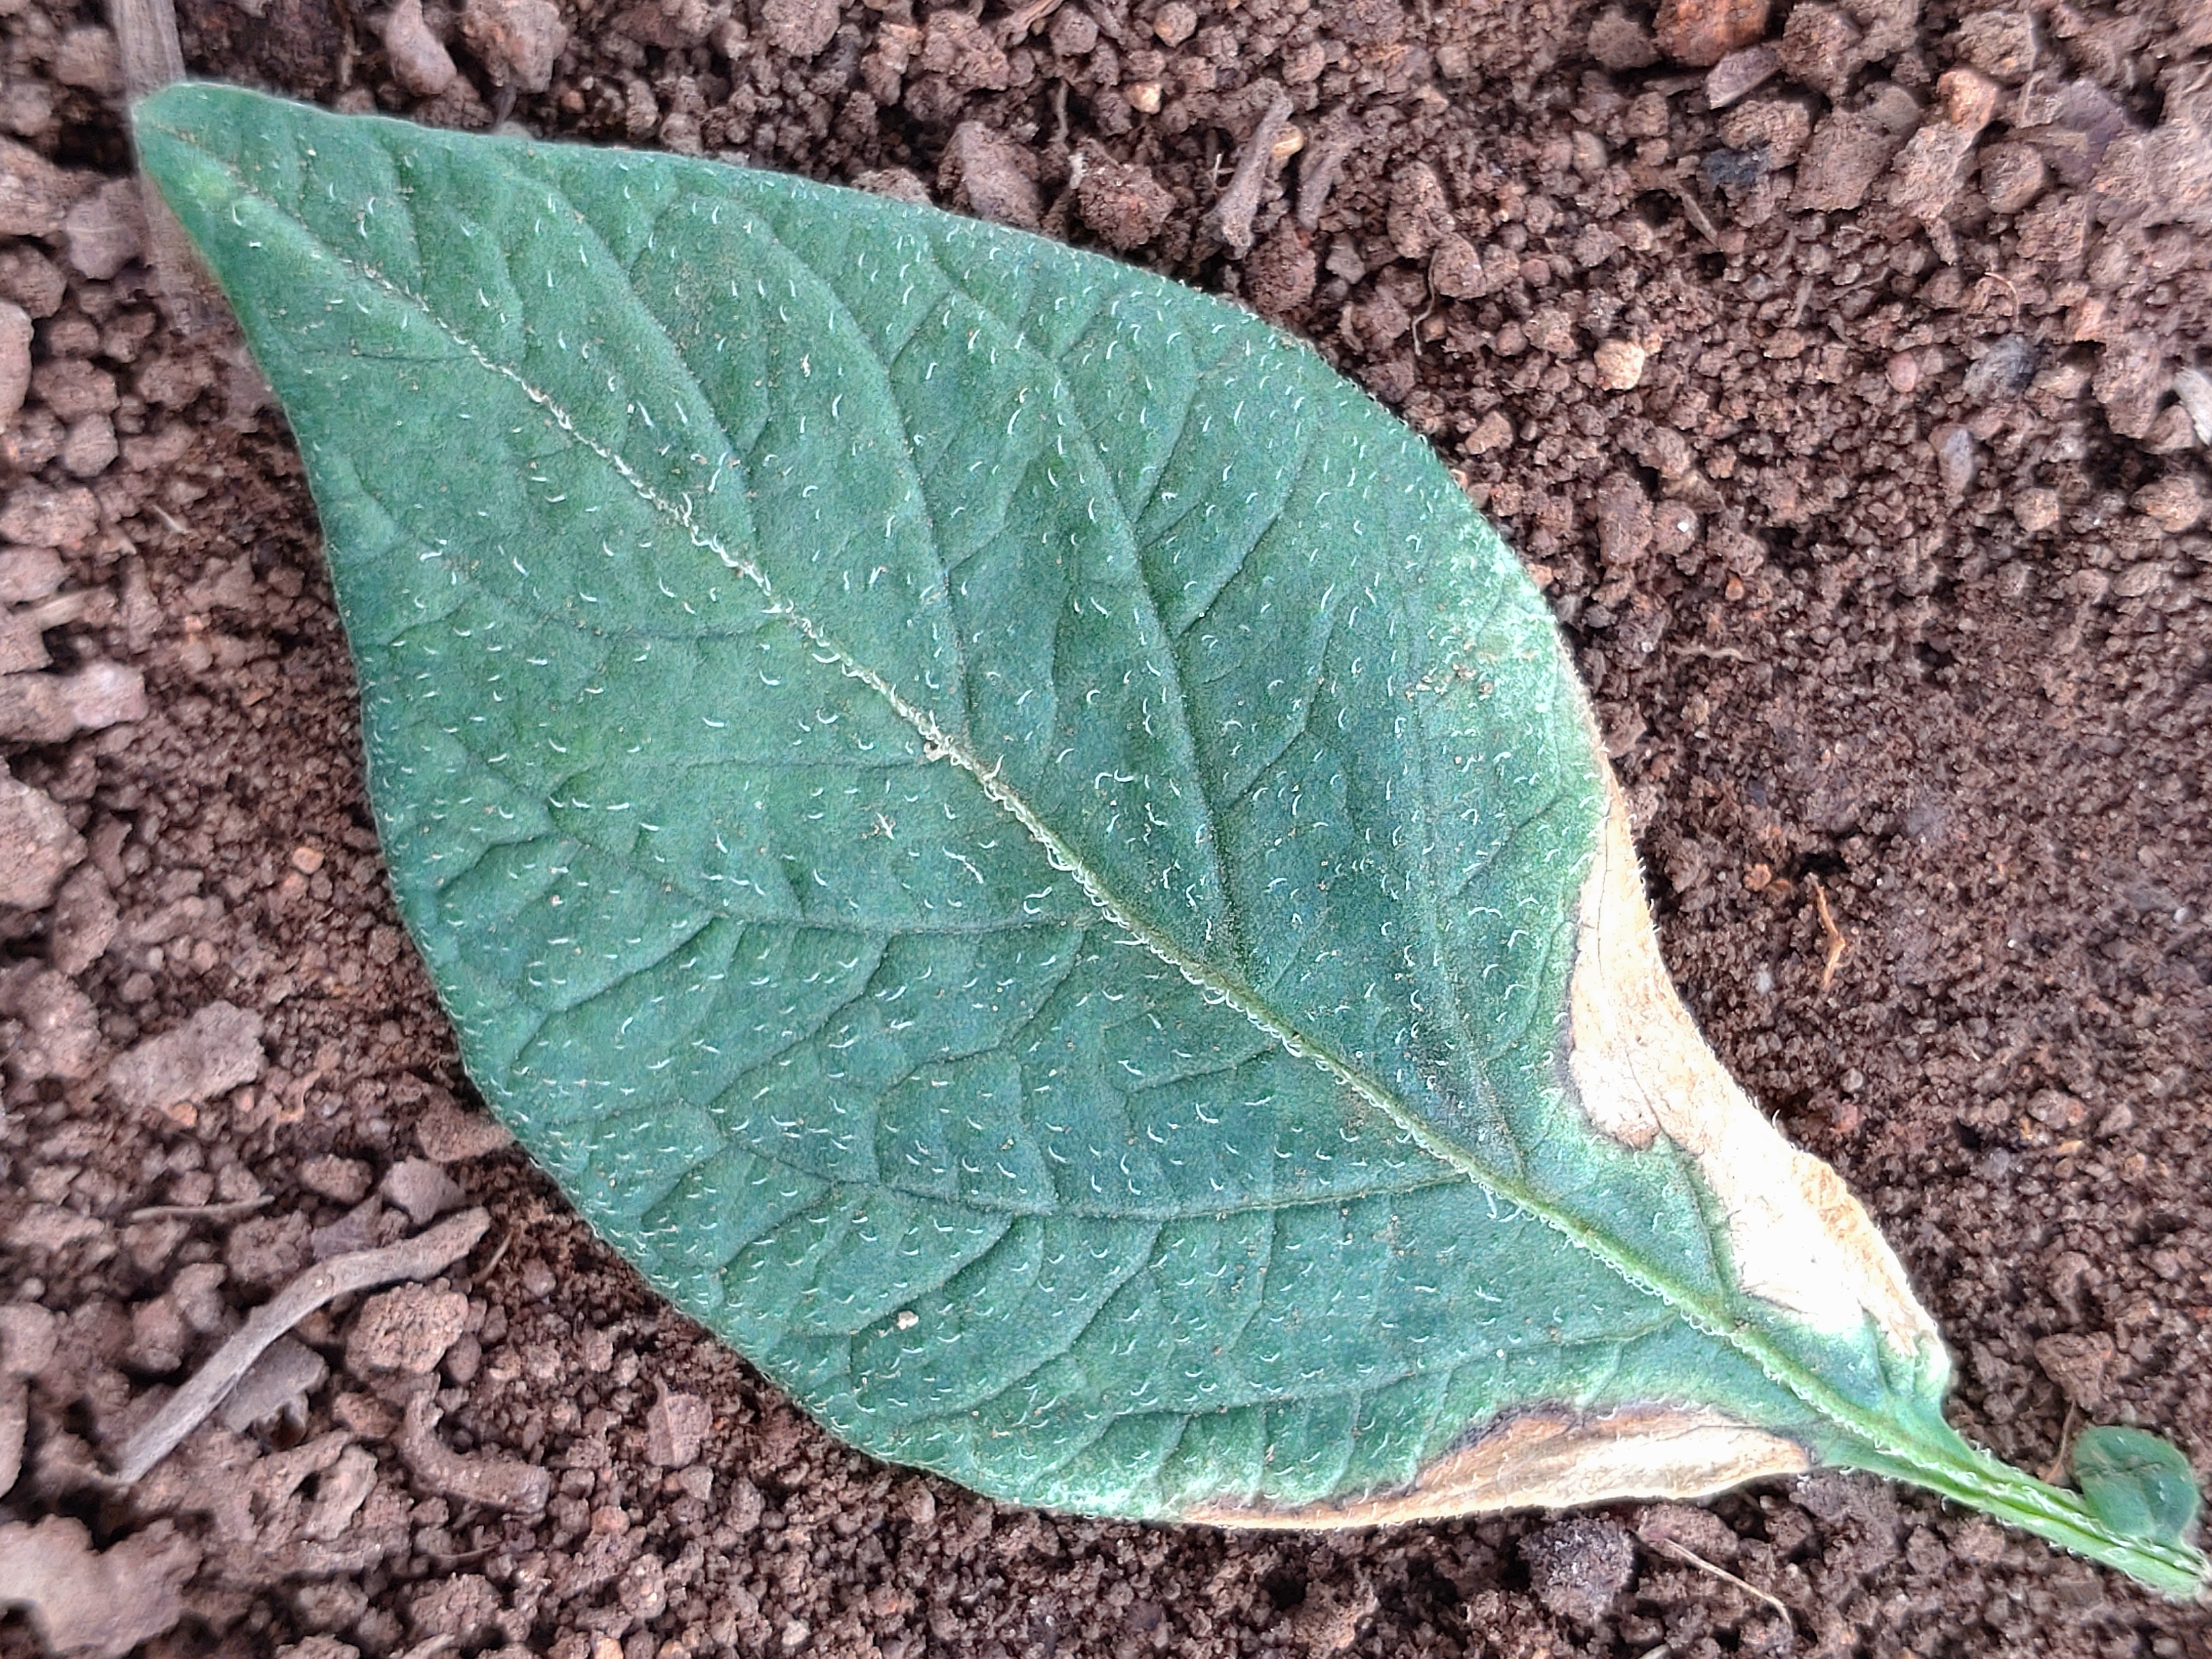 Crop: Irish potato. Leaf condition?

early blight
